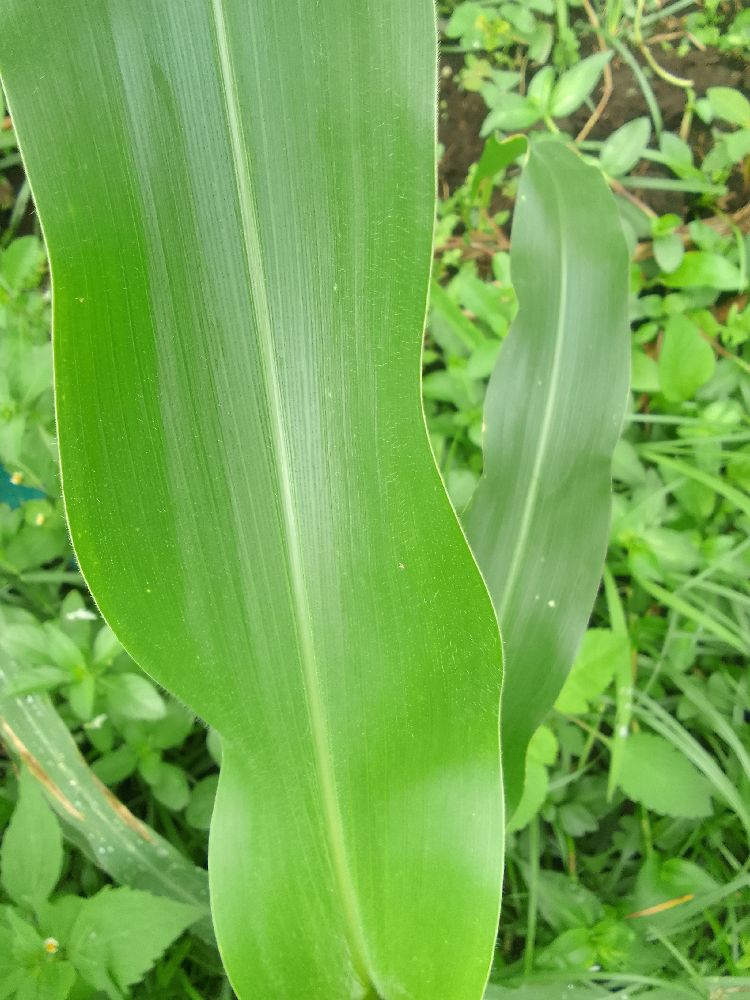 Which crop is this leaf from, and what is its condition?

maize, healthy
